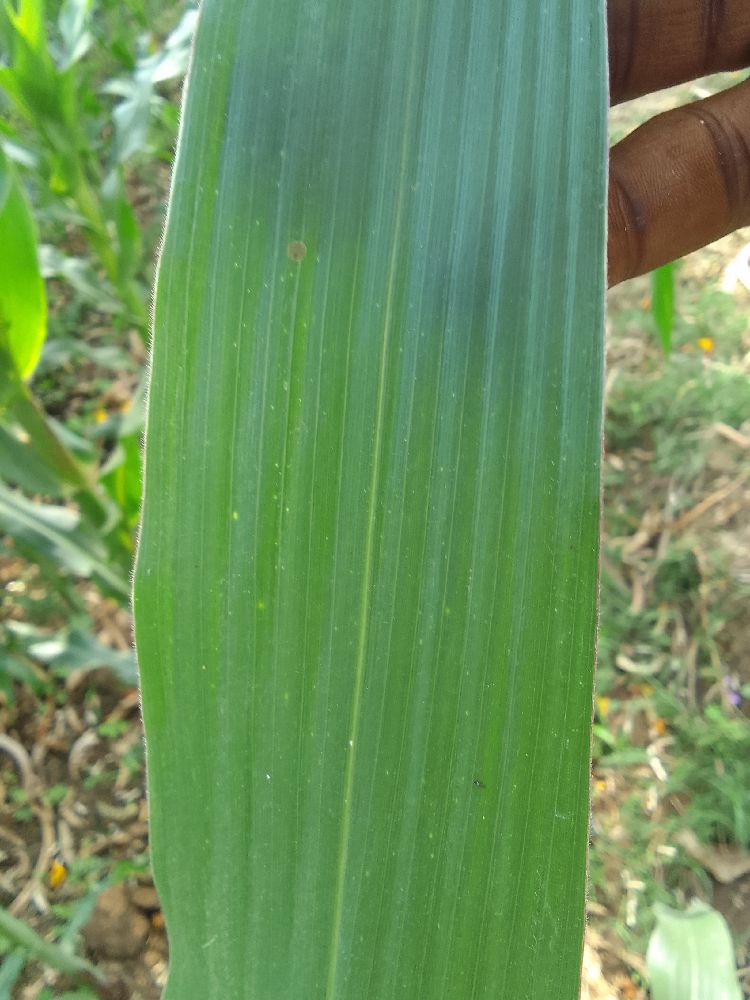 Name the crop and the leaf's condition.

maize, healthy
